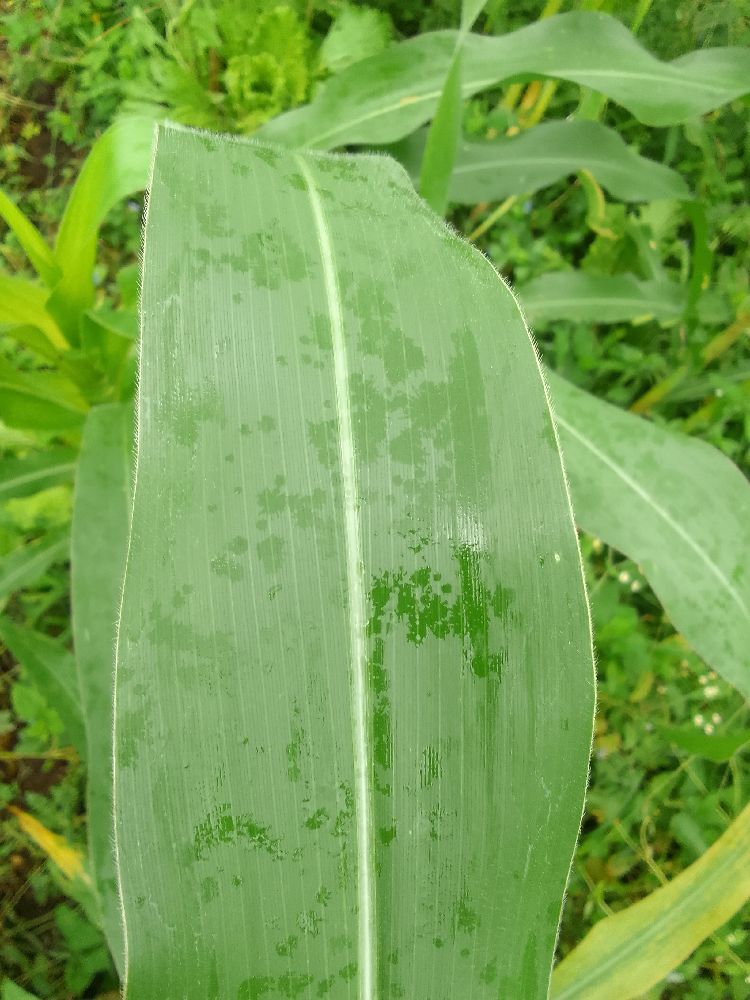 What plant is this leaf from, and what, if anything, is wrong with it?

maize, healthy
